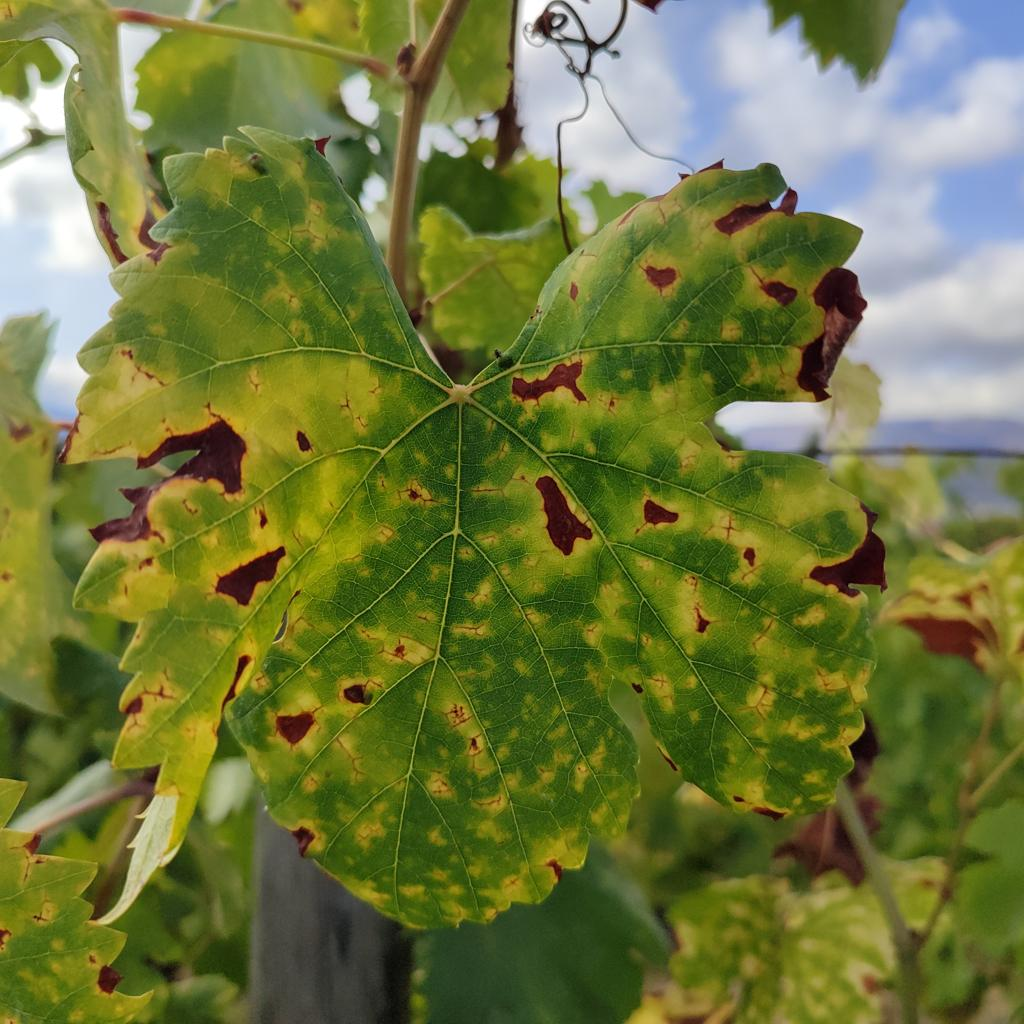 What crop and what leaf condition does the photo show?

grapevine, esca complex
